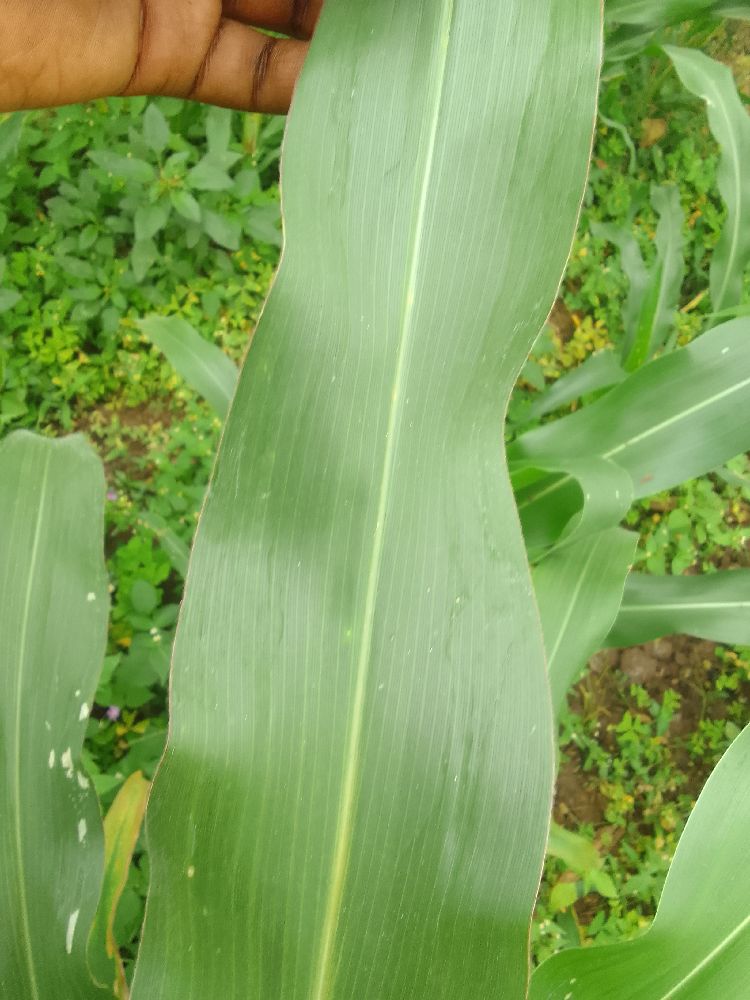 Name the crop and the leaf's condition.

maize, healthy
